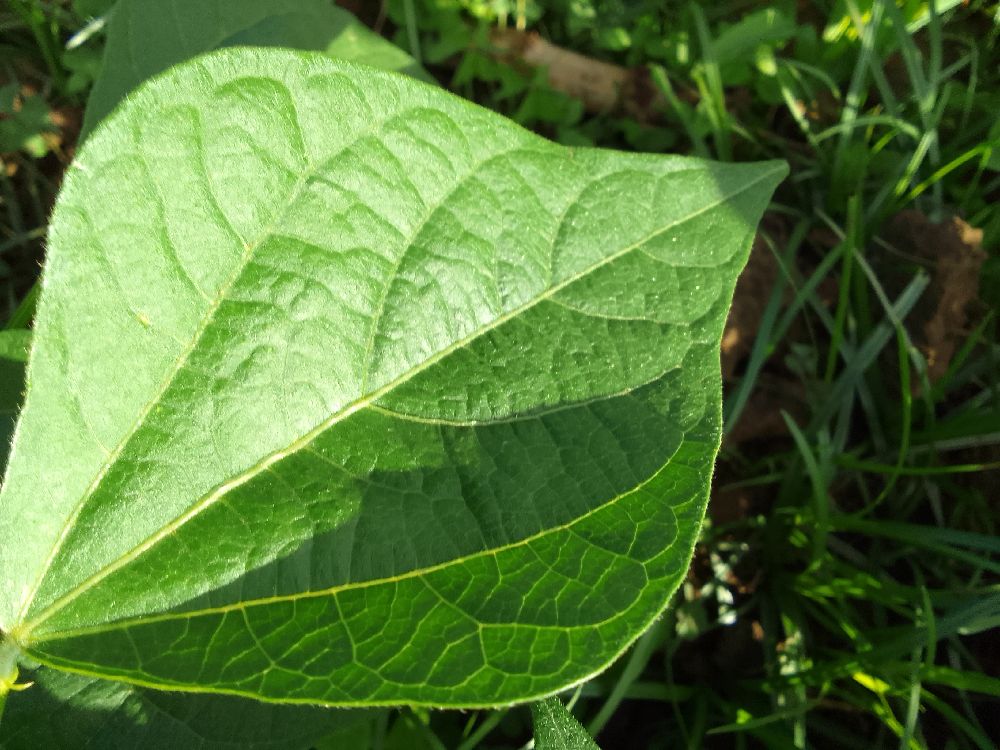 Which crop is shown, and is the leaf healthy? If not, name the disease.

common bean, healthy
